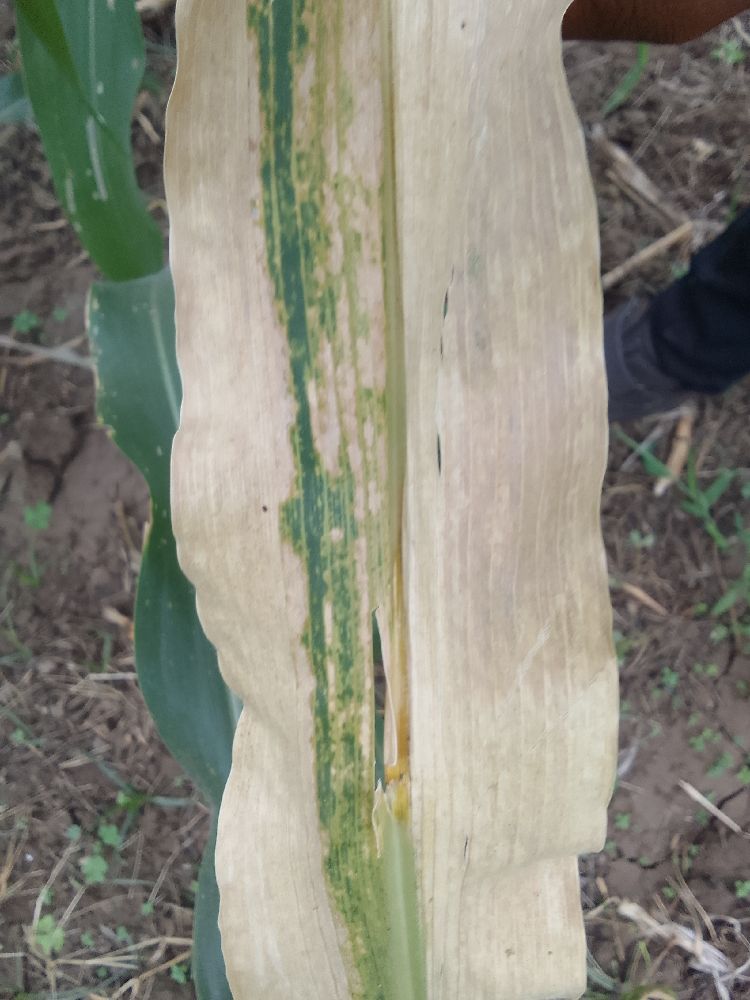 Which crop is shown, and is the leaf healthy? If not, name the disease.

maize, maize lethal necrosis
